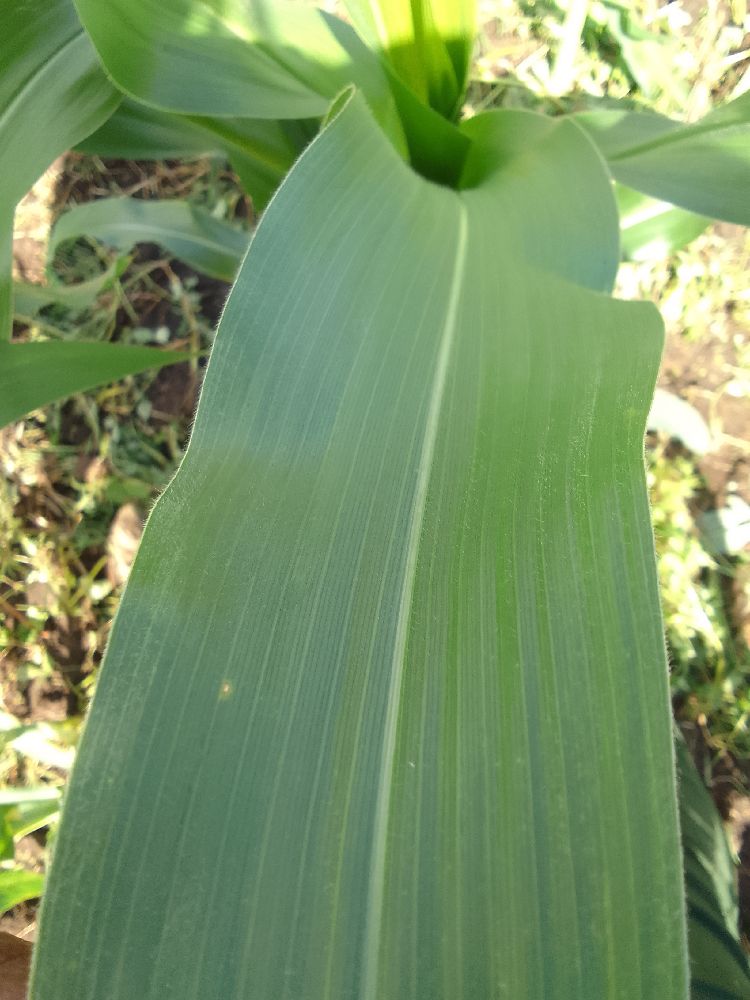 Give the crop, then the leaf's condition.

maize, maize lethal necrosis
